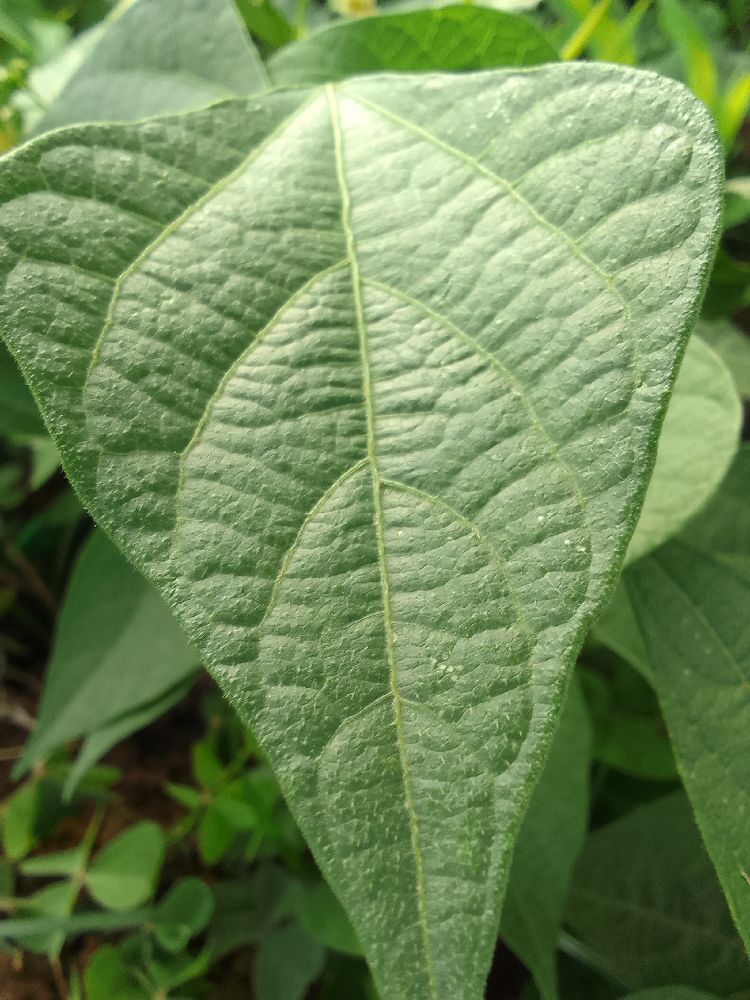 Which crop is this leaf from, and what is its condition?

common bean, healthy
